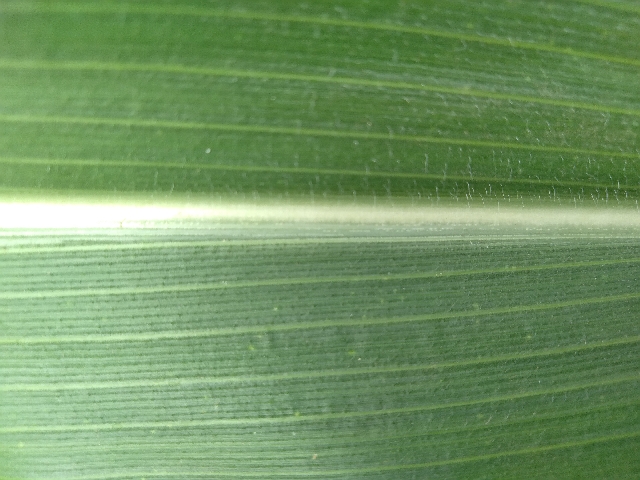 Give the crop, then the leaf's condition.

maize, healthy
